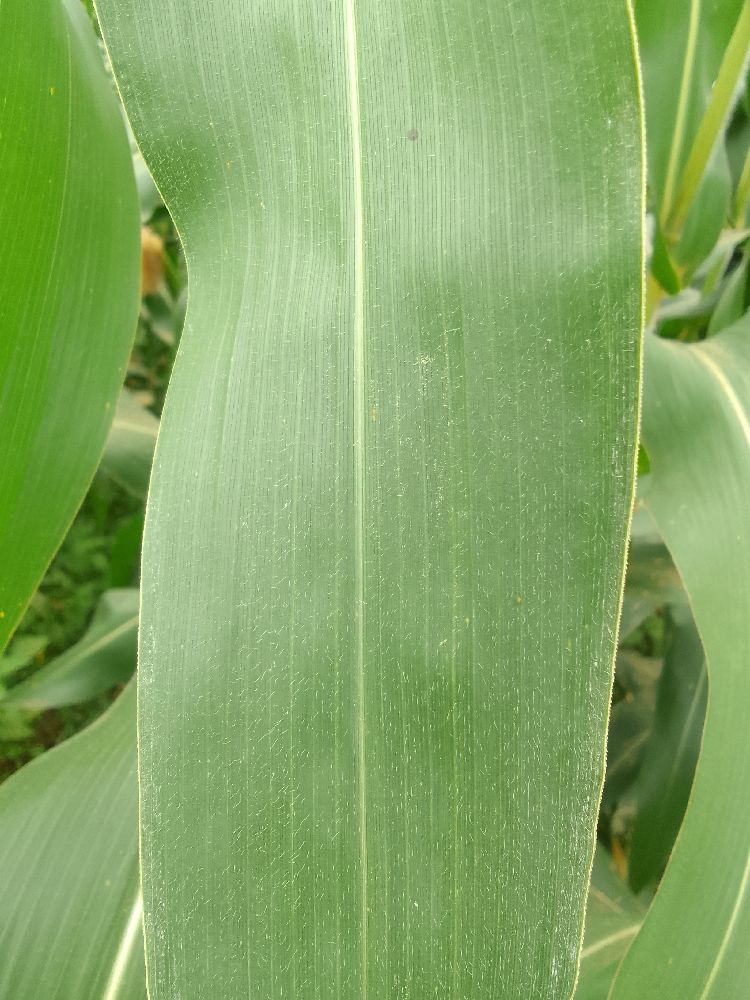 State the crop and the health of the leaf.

maize, healthy
